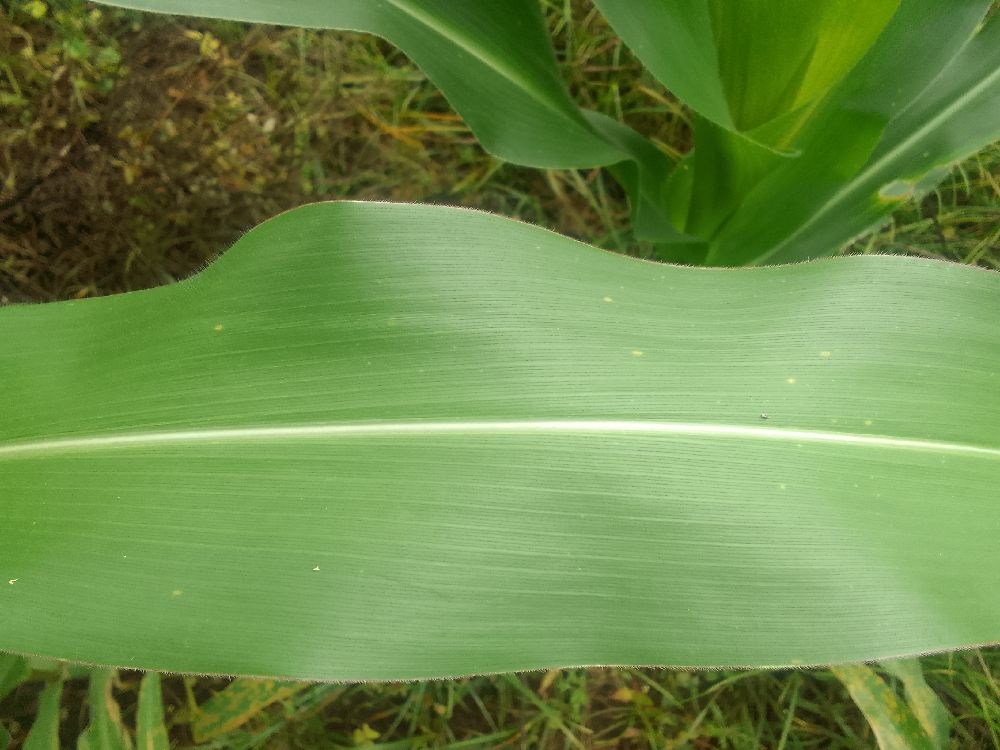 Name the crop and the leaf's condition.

maize, healthy
